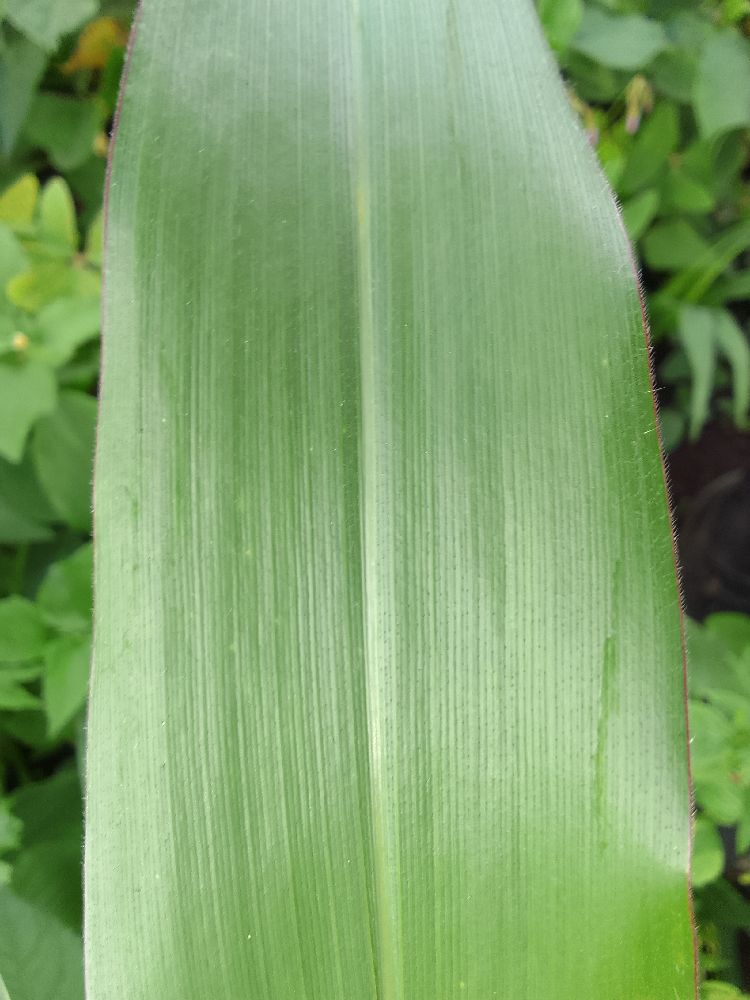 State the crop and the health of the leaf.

maize, healthy
